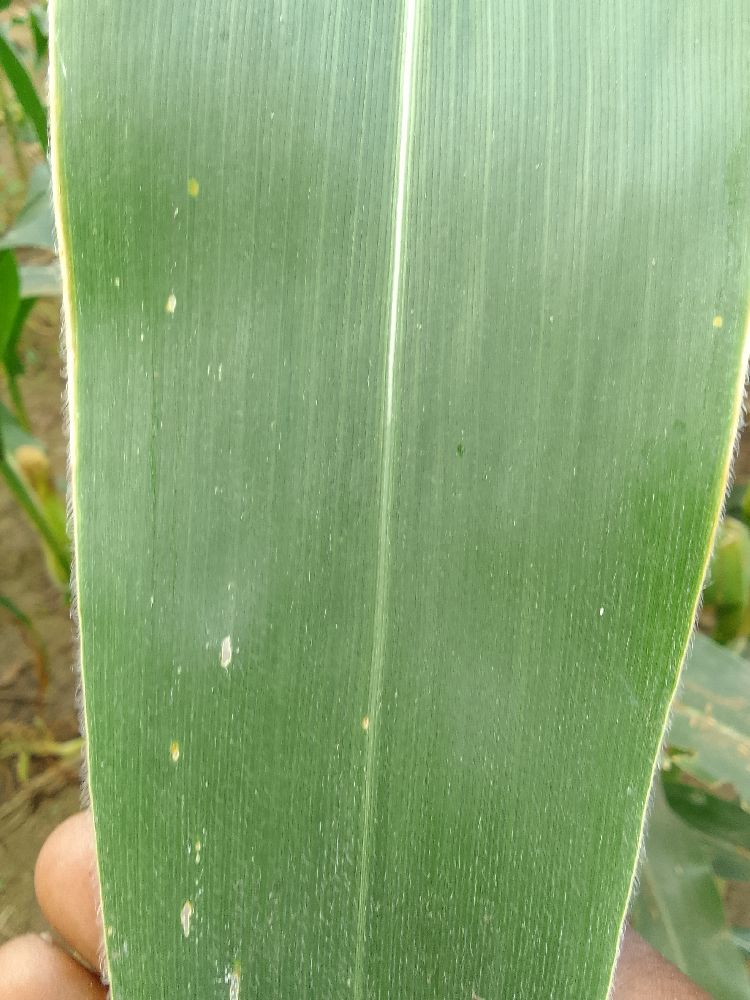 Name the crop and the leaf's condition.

maize, healthy
